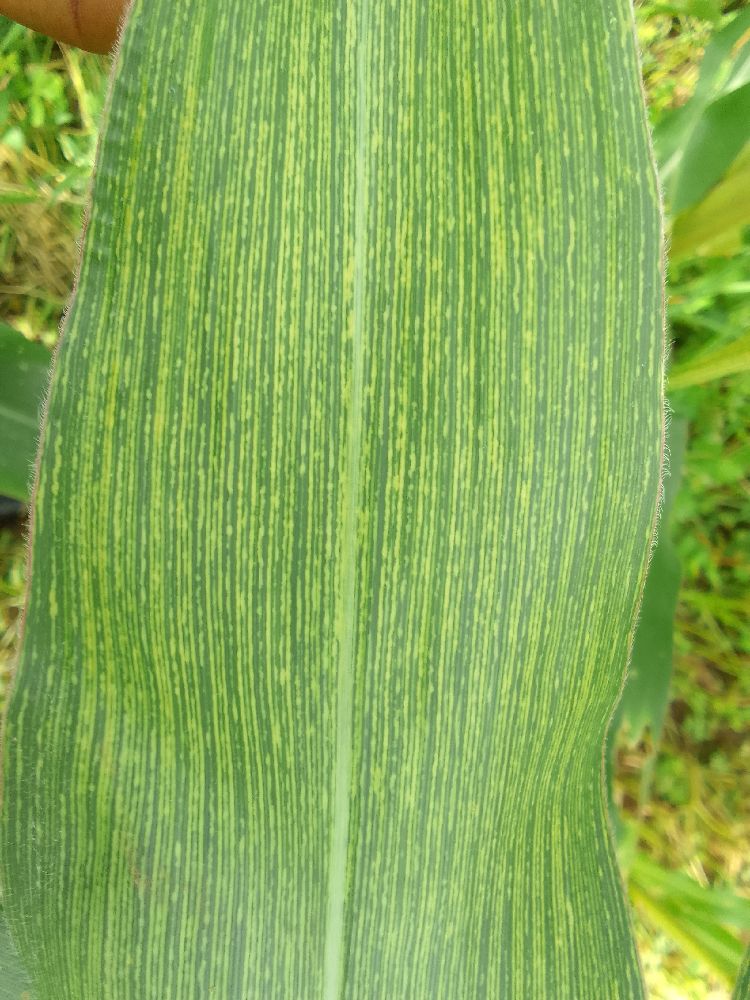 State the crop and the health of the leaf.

maize, maize streak virus
